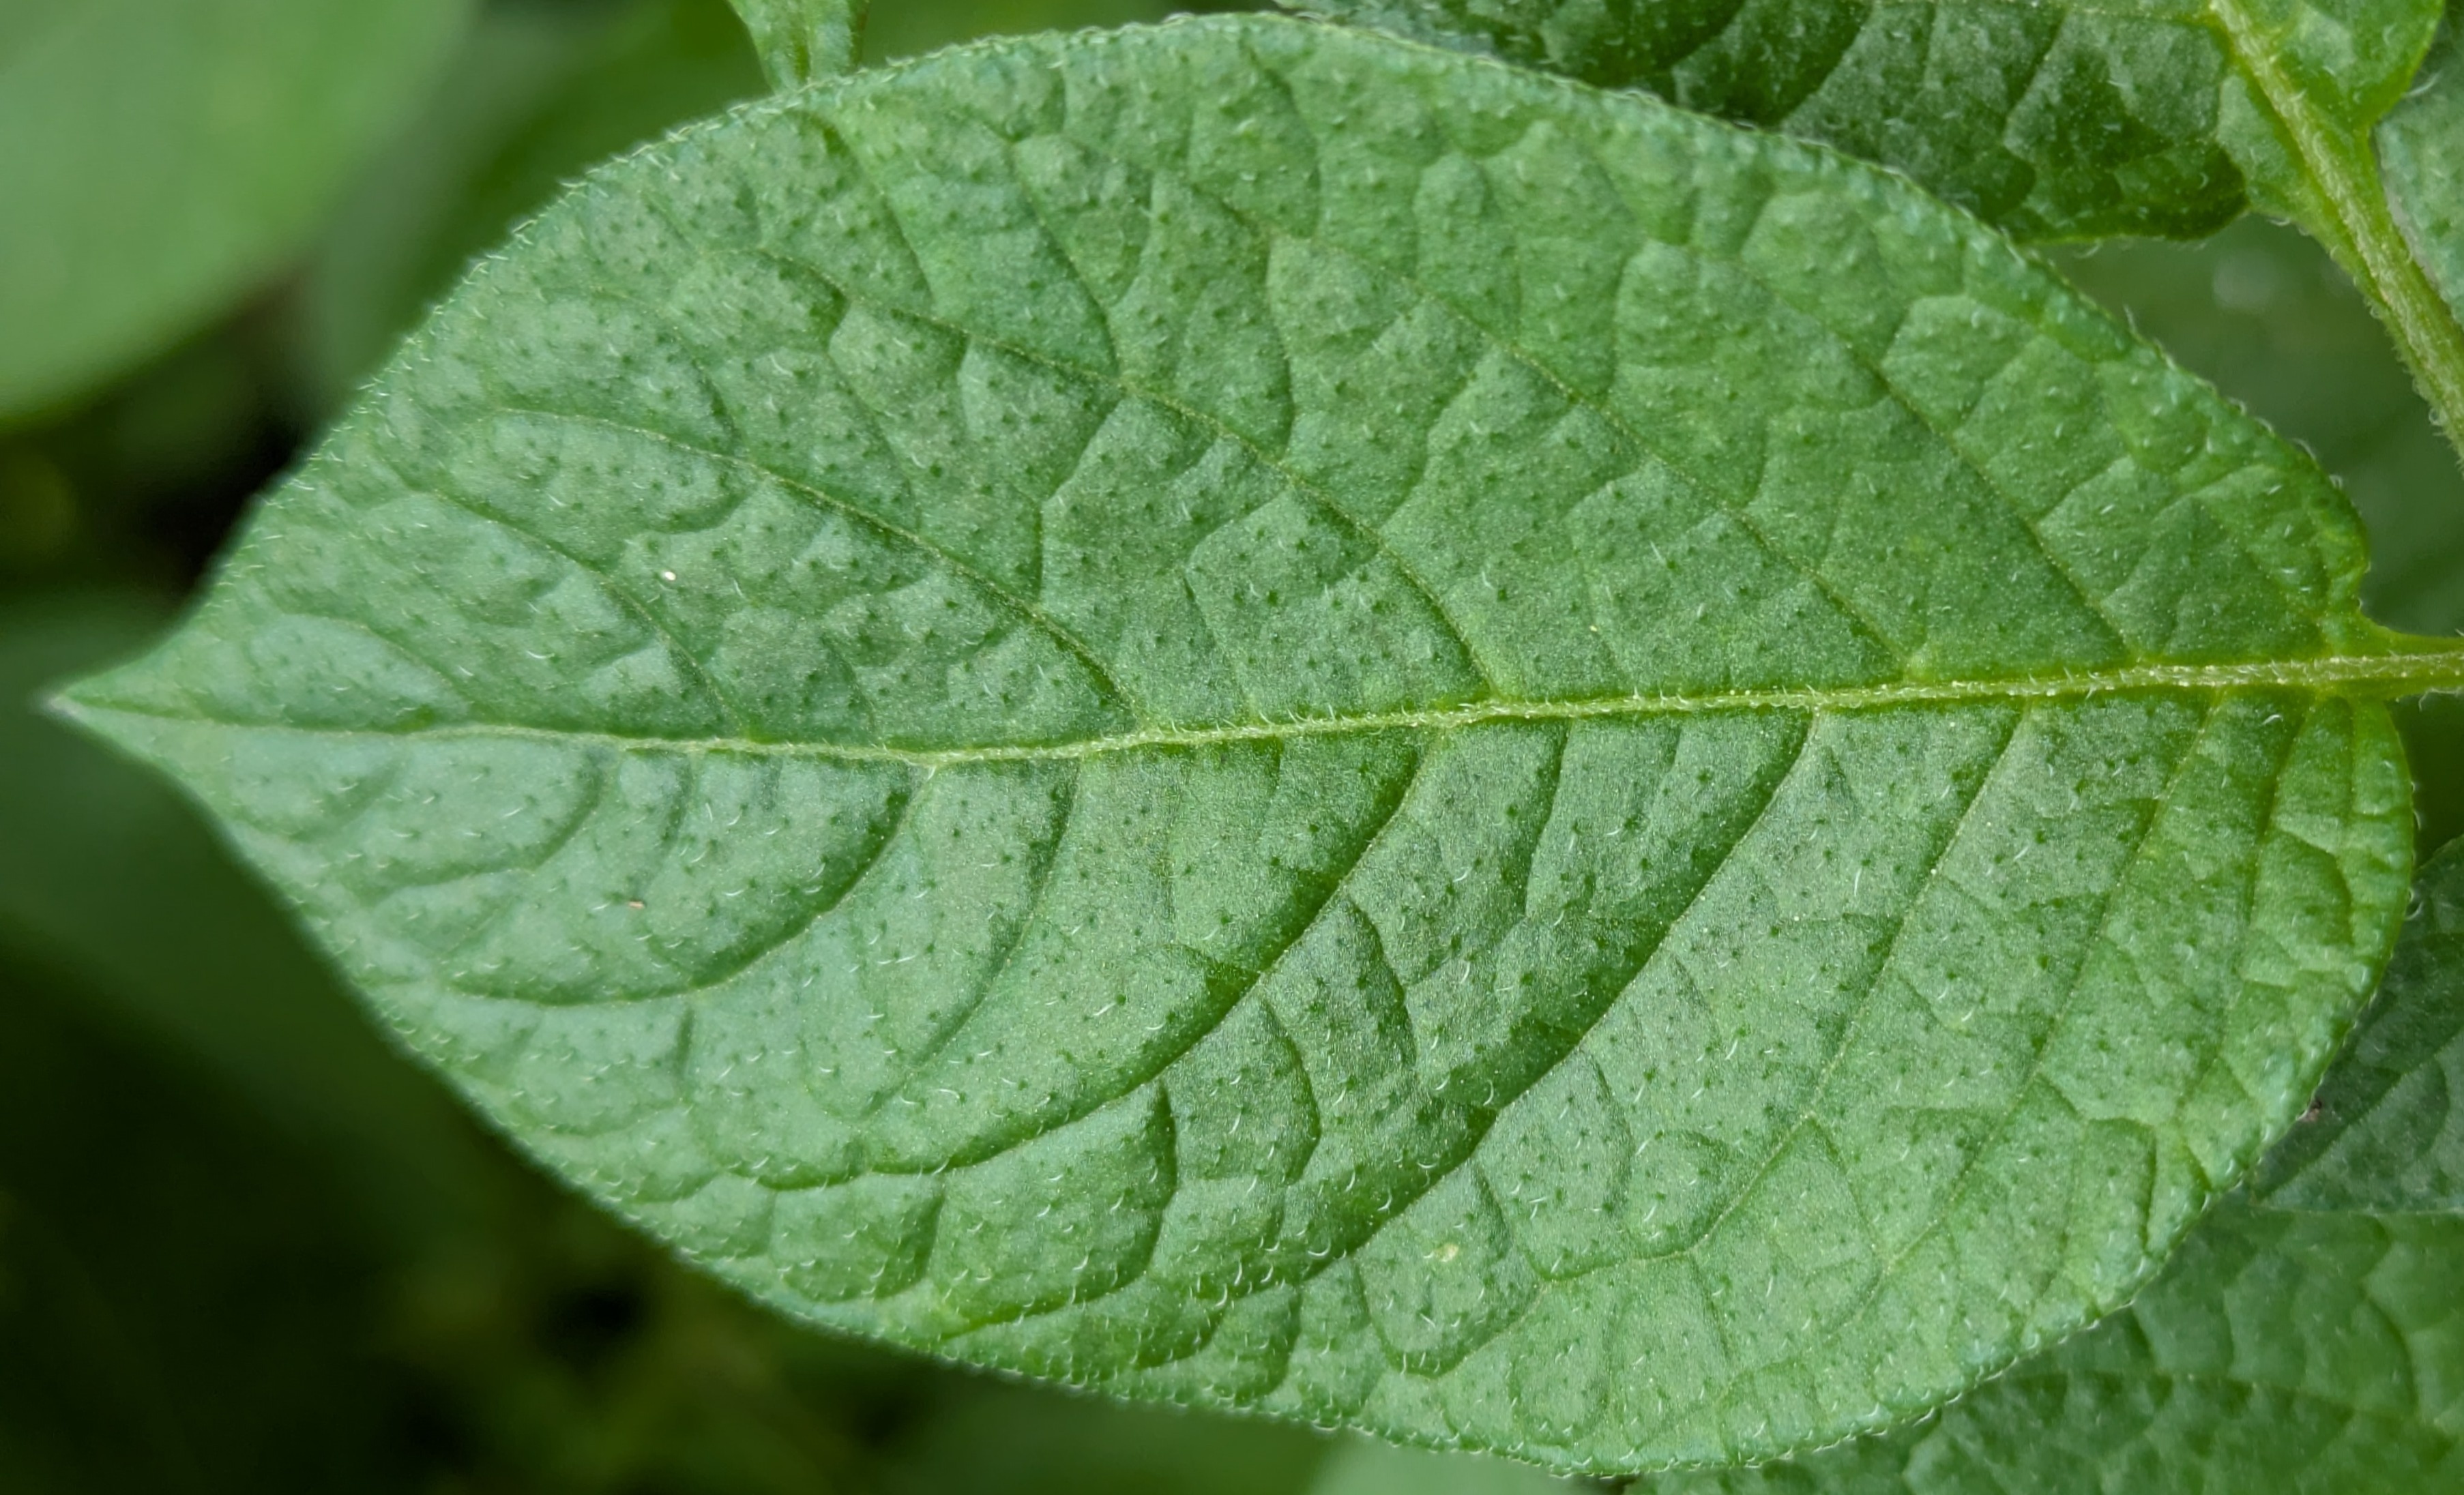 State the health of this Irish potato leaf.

healthy
